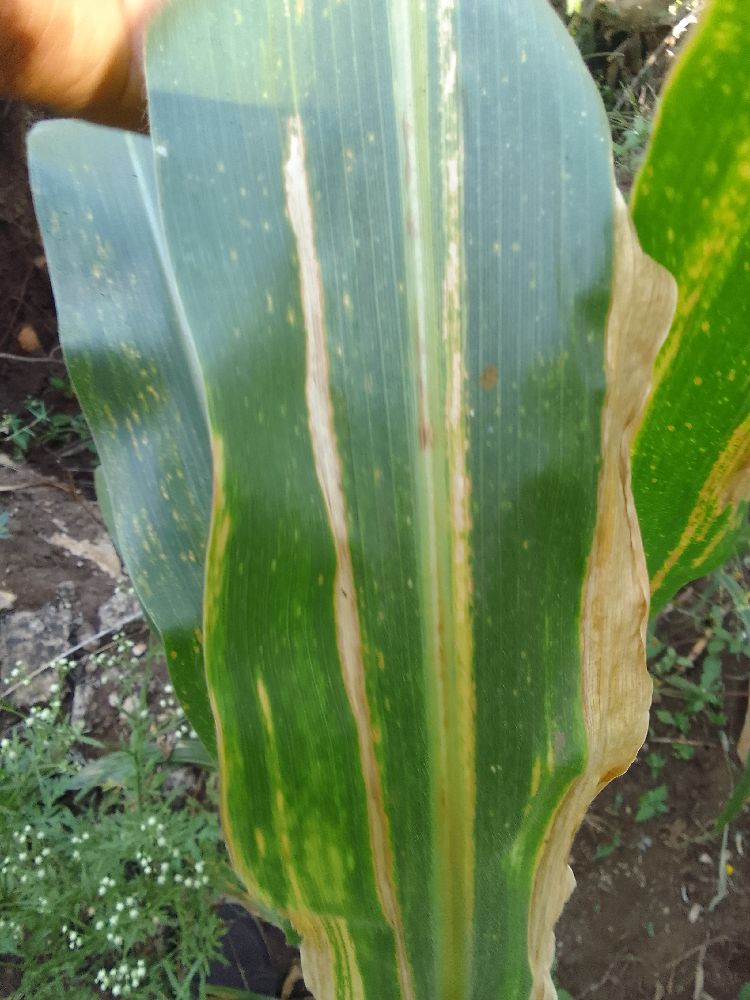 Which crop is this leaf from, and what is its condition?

maize, maize lethal necrosis
